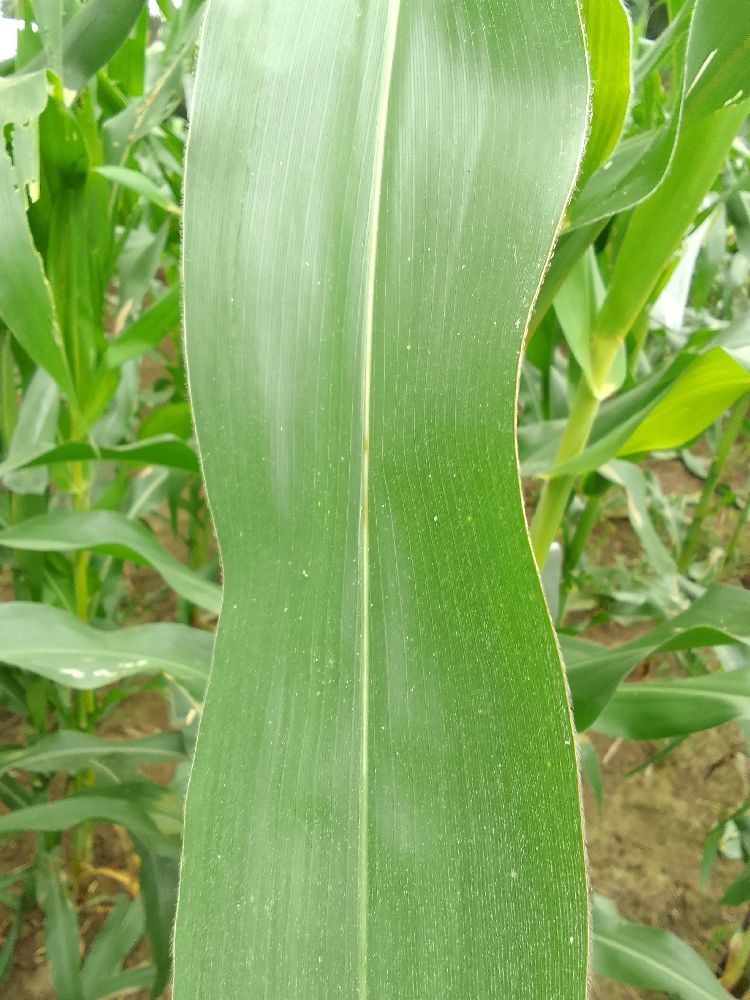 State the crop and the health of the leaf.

maize, healthy
